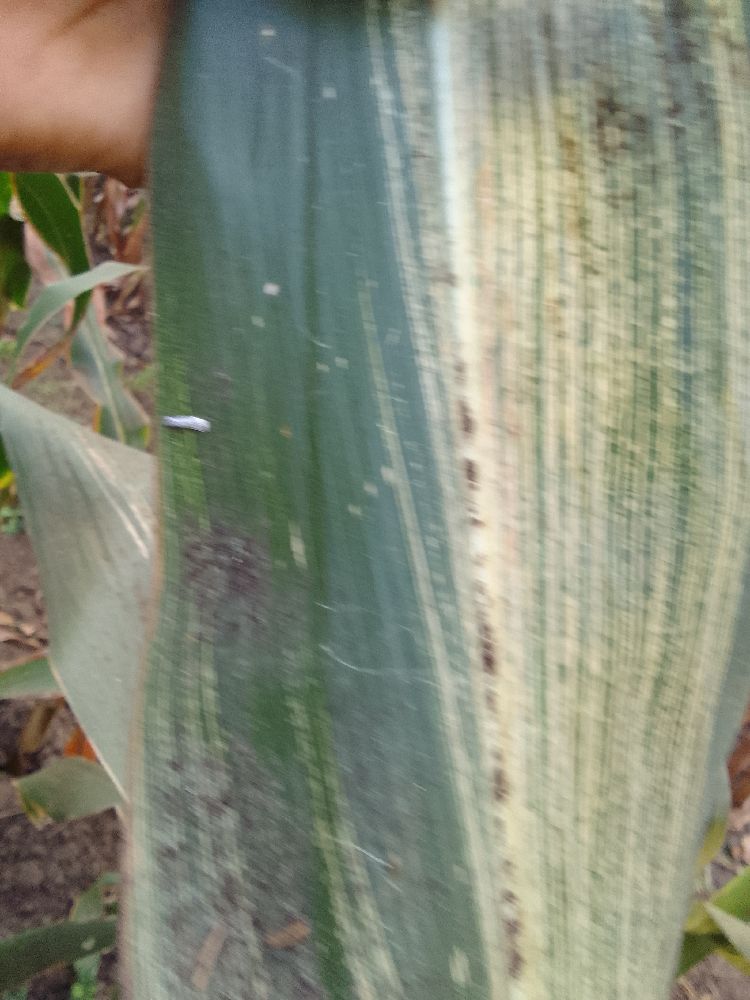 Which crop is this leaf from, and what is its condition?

maize, maize streak virus
